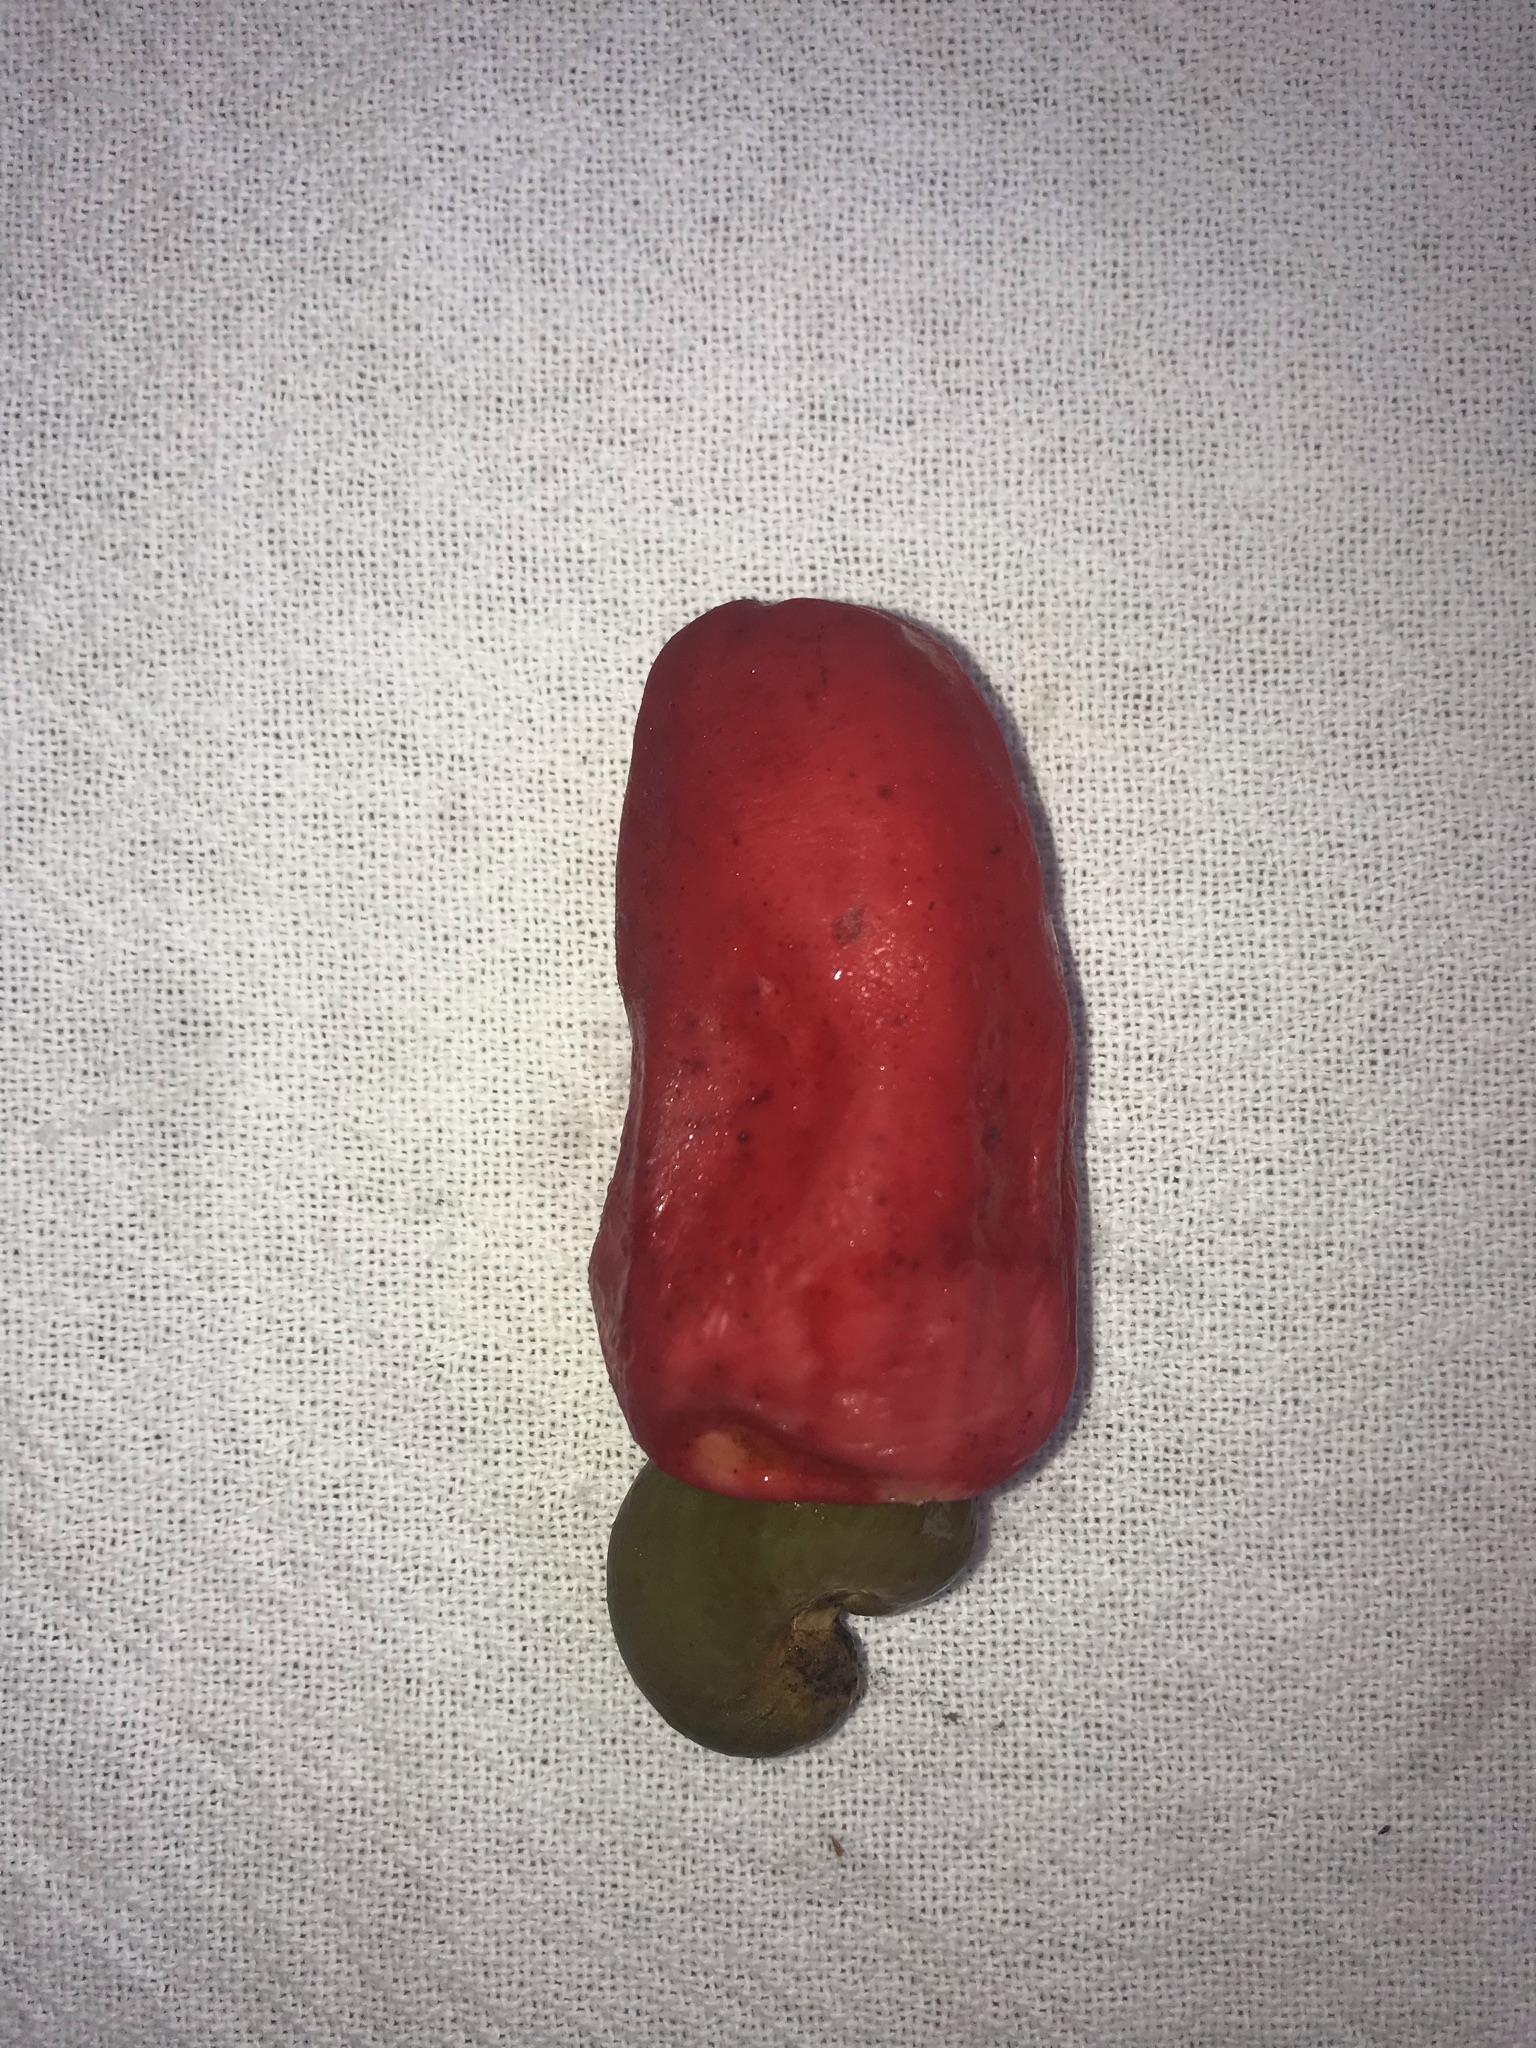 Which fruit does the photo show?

caju vermelho
